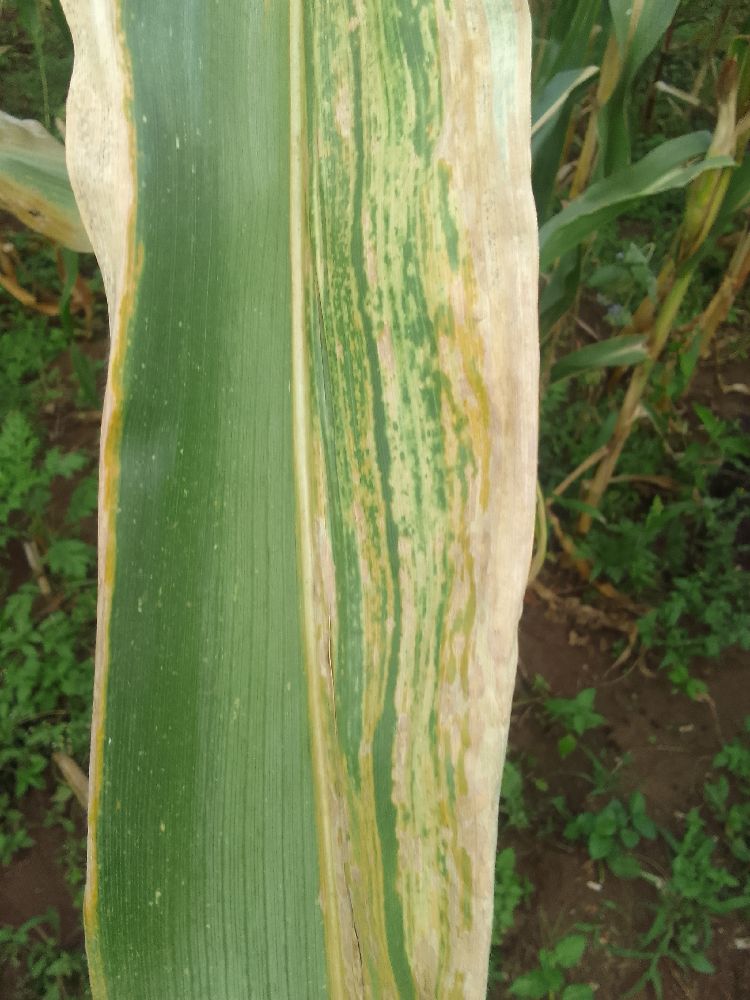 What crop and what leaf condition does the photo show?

maize, maize lethal necrosis
